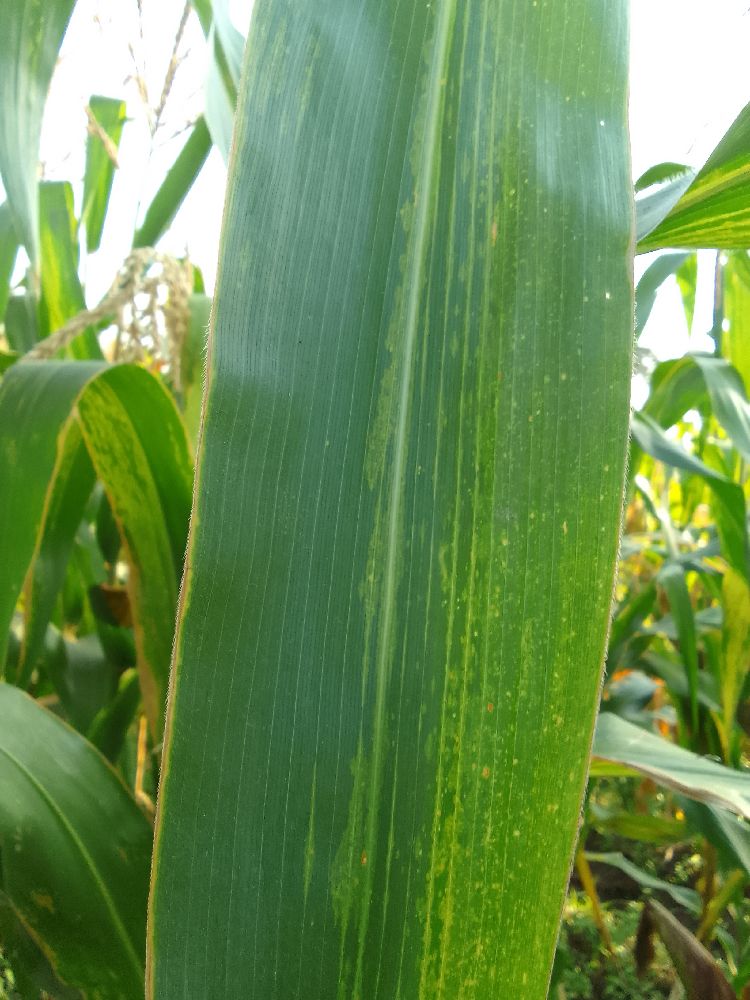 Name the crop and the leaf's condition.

maize, maize lethal necrosis
